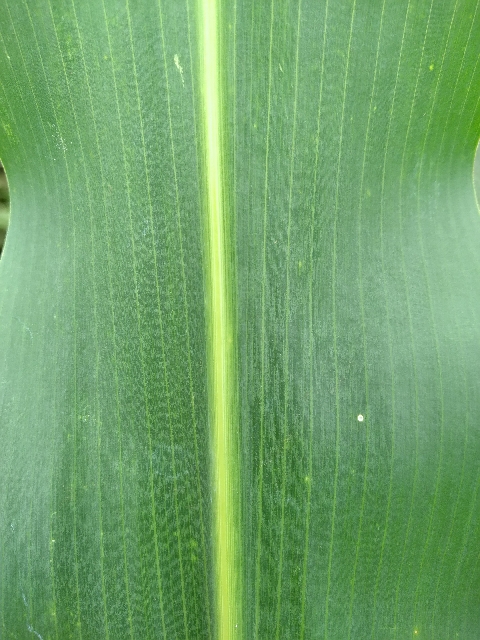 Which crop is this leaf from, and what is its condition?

maize, healthy
